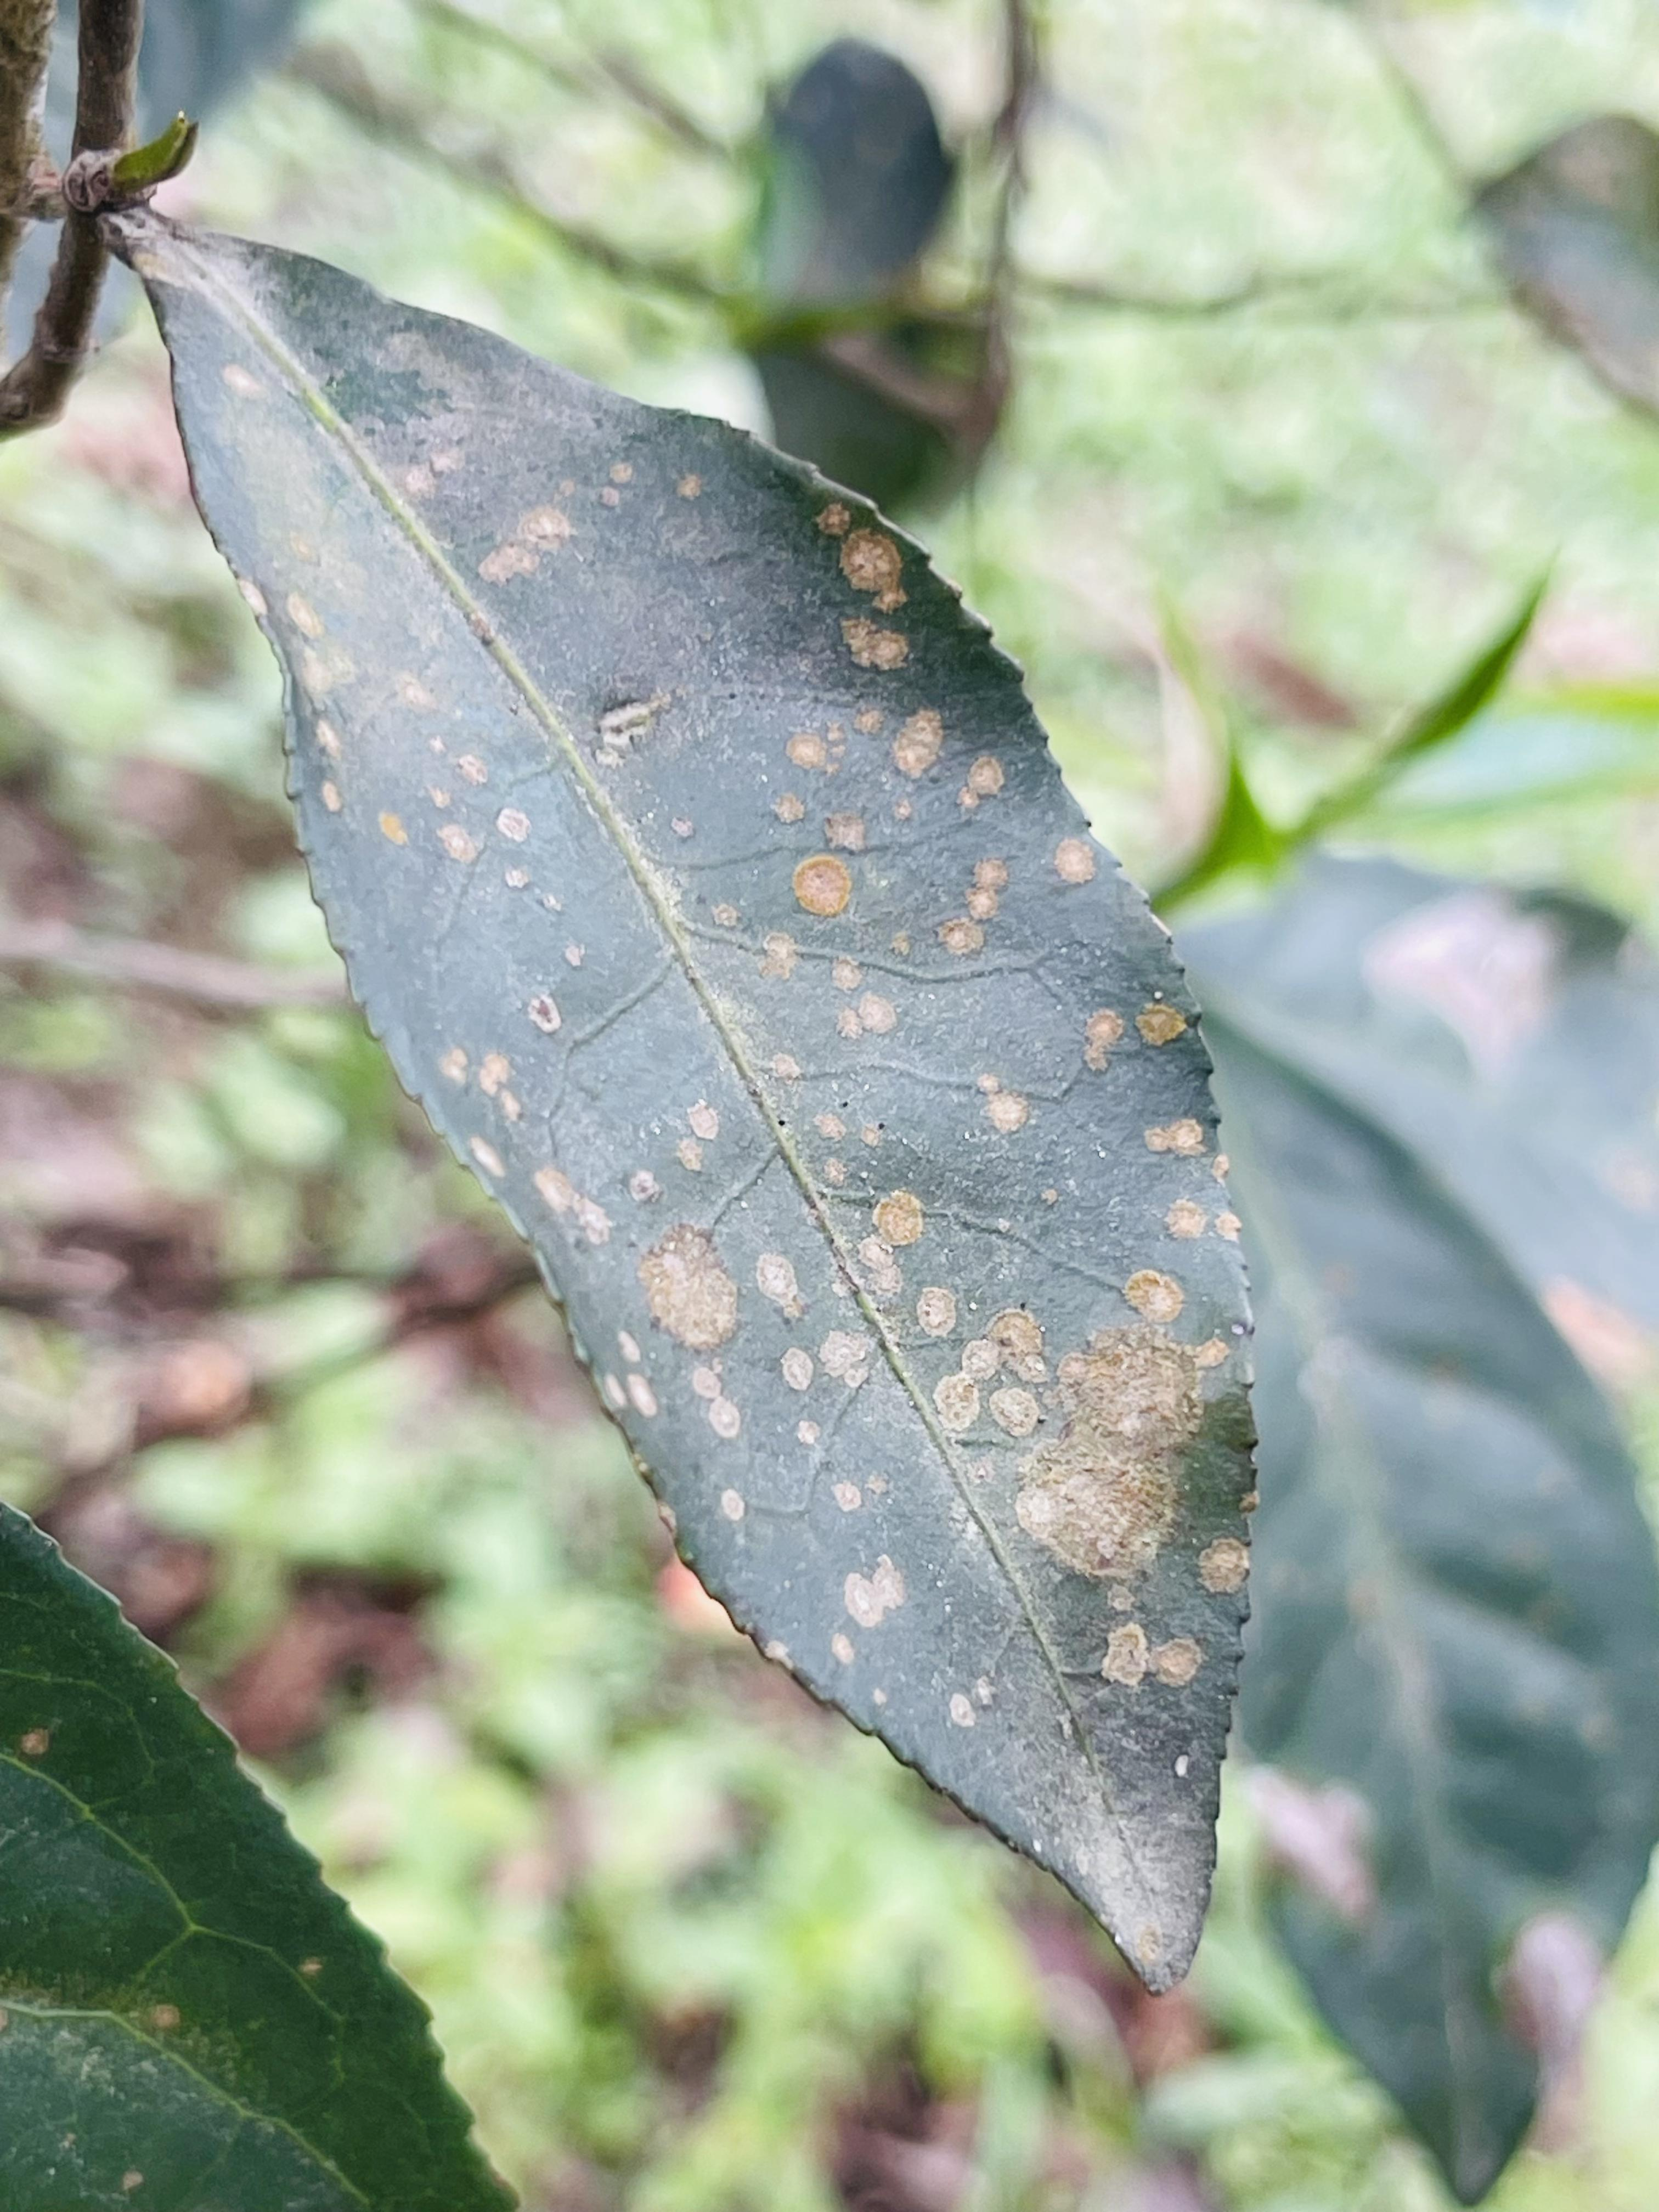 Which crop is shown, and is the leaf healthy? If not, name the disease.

tea, red rust
